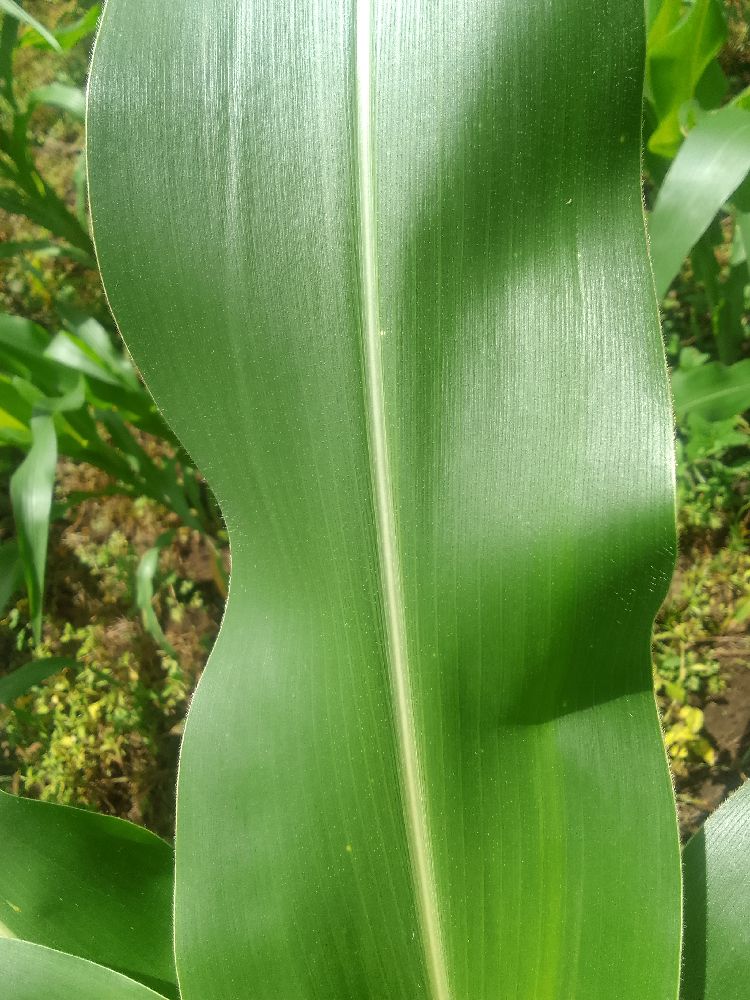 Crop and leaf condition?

maize, healthy
